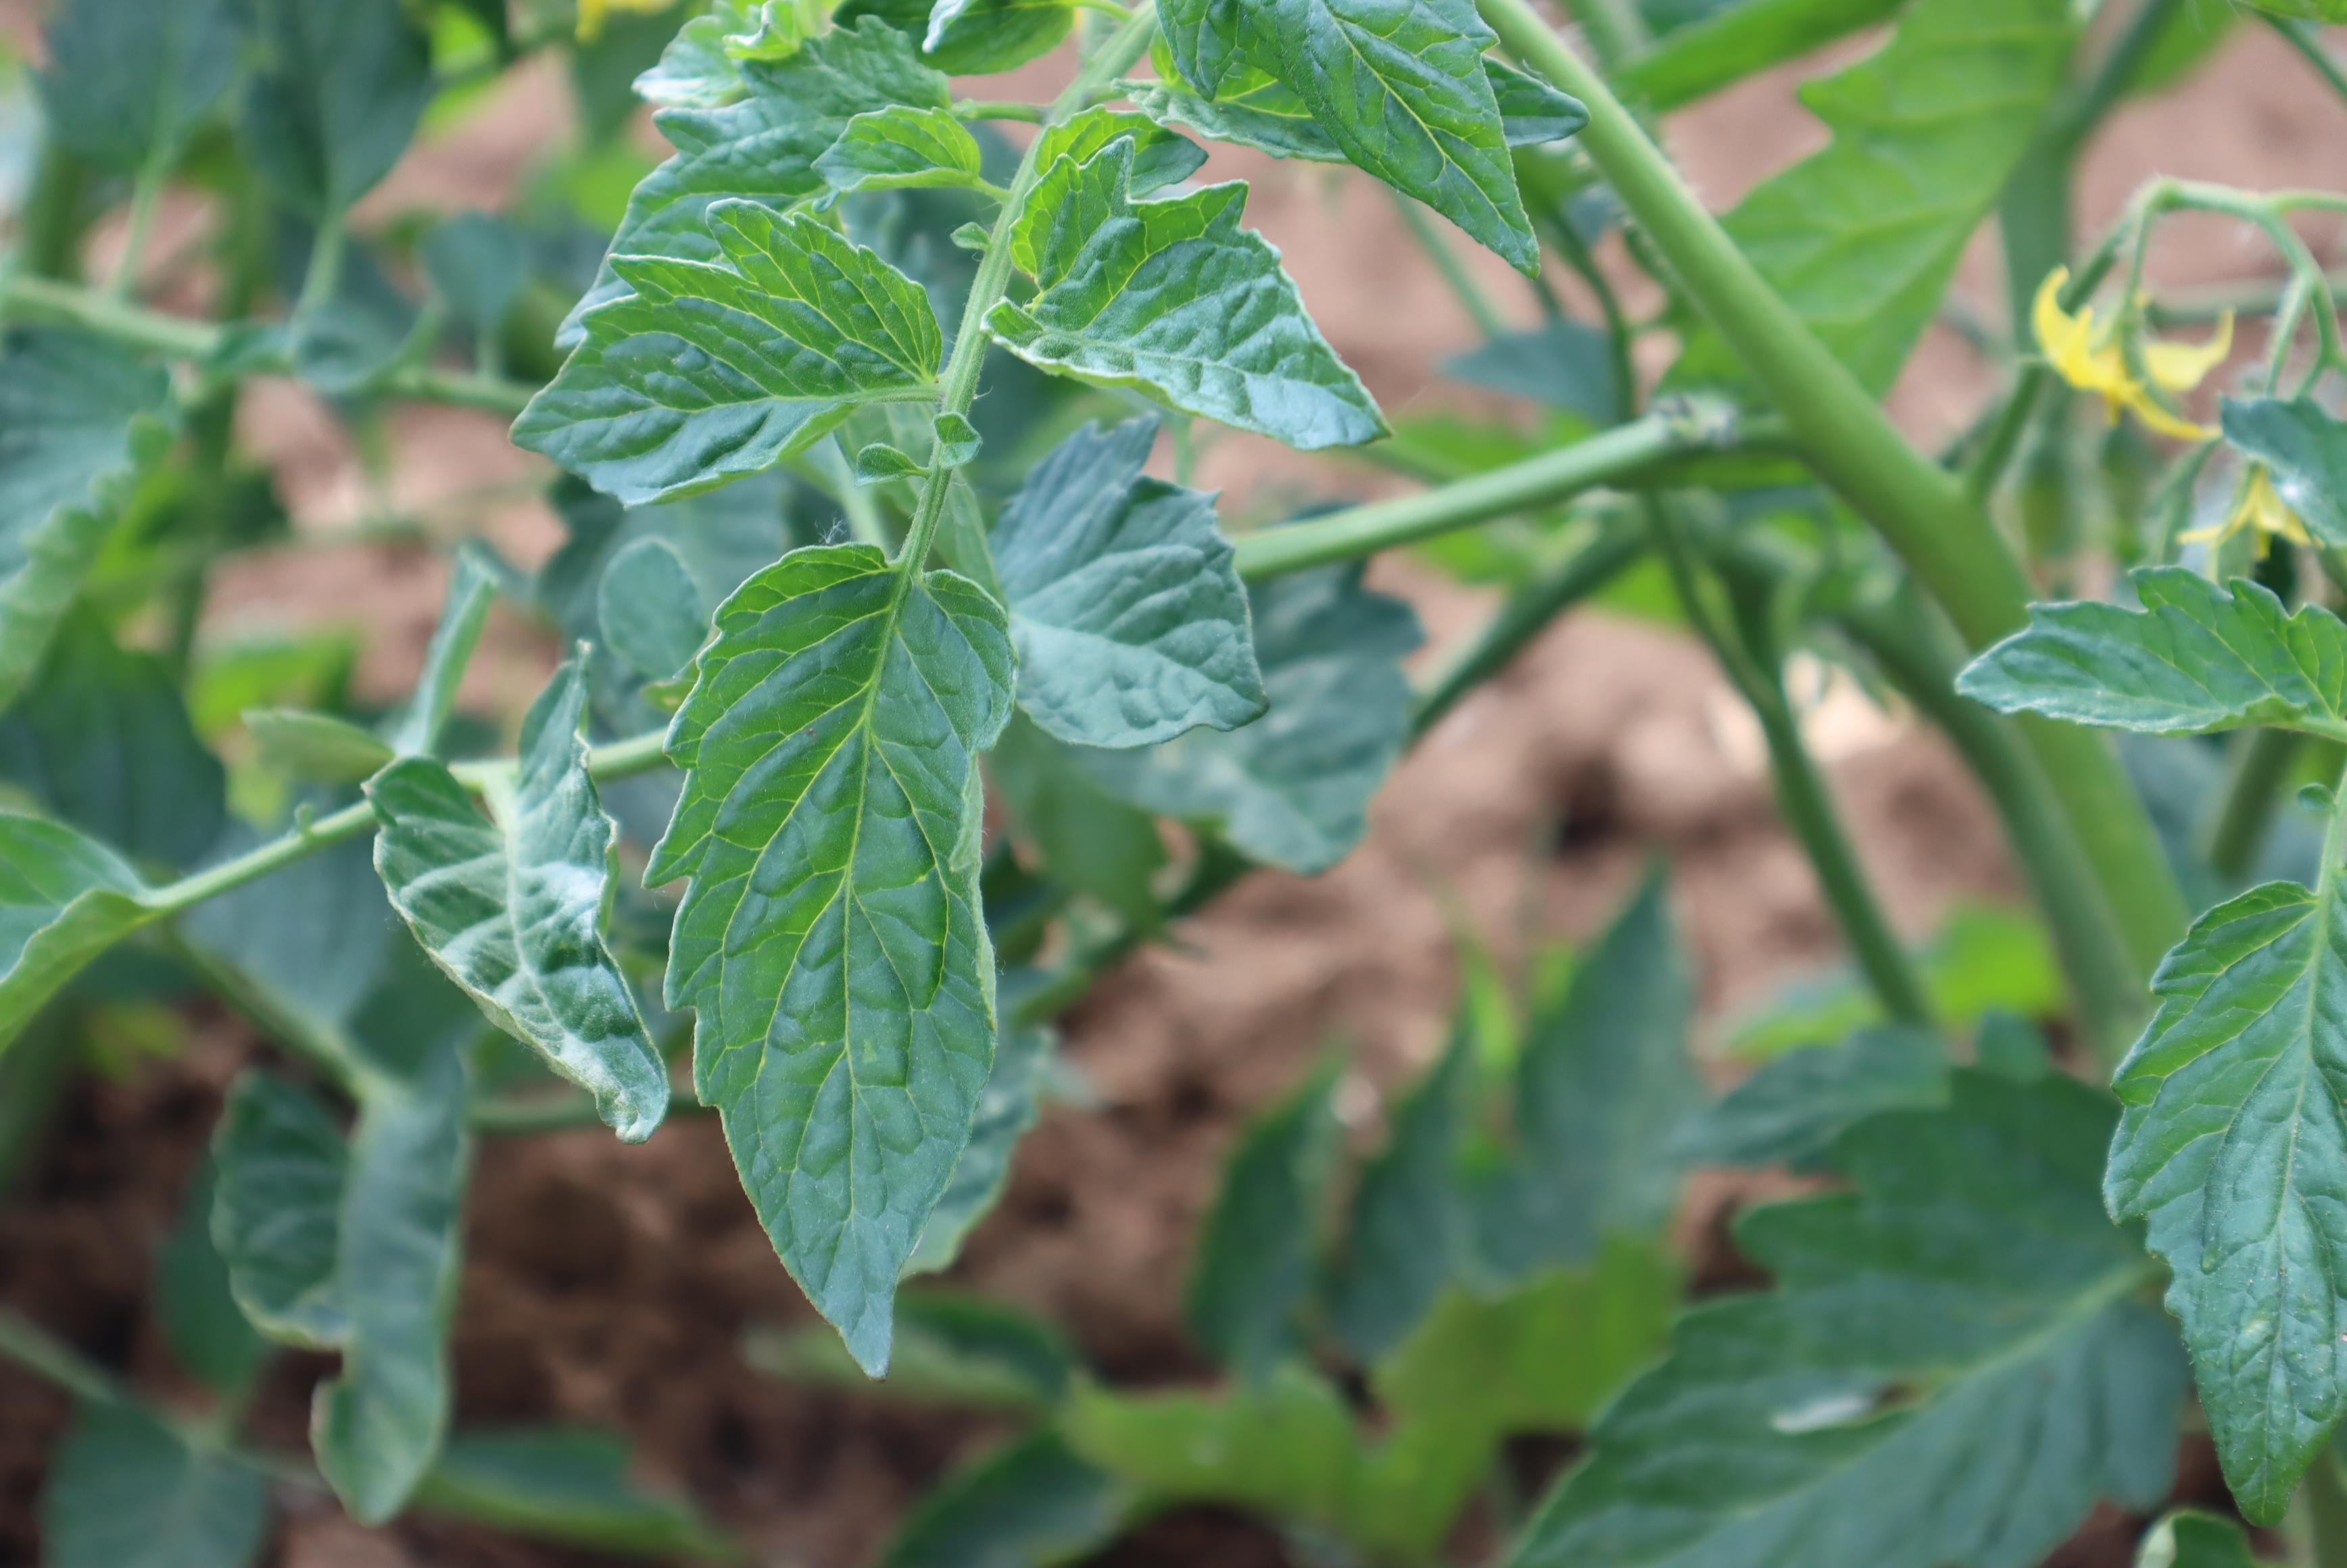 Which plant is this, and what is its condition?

tomato, healthy
